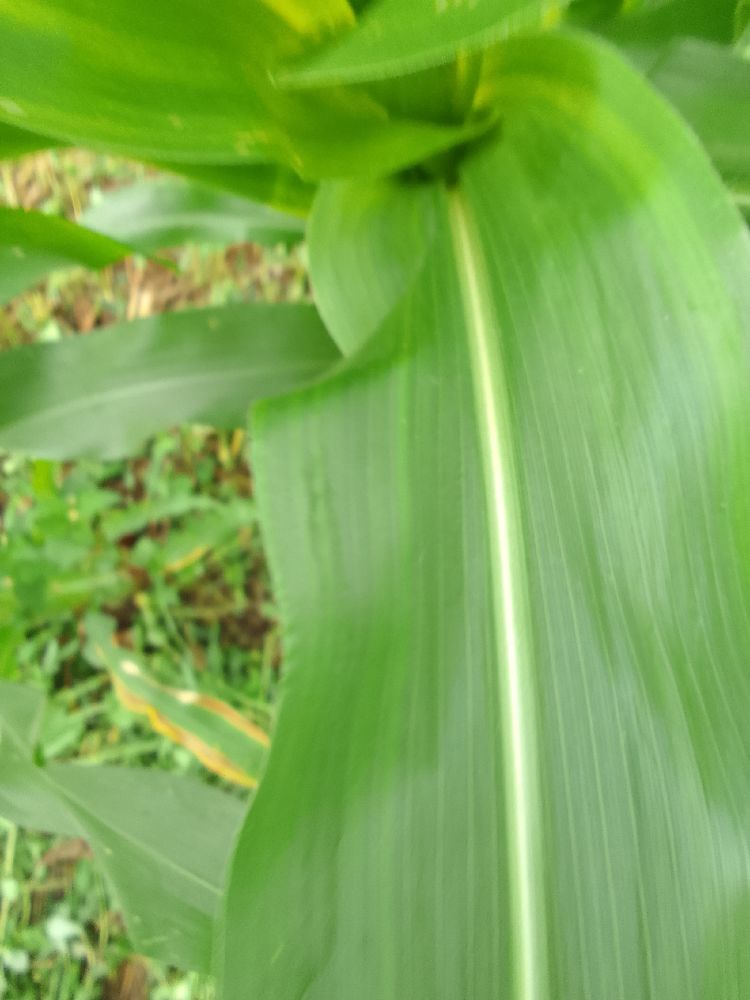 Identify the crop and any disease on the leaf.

maize, healthy
